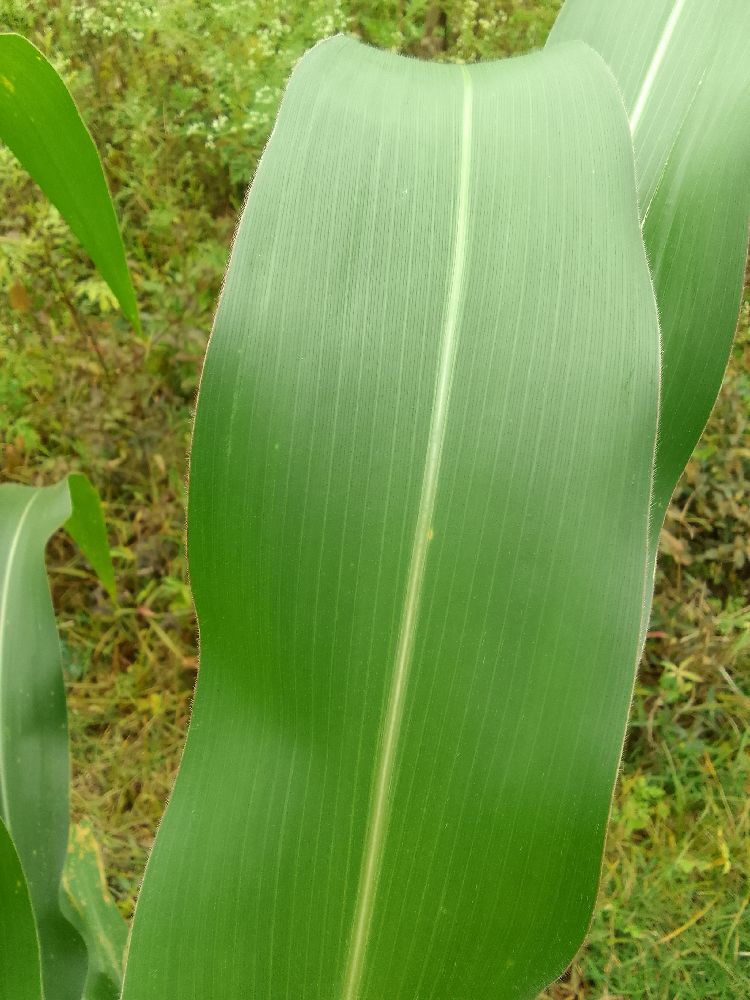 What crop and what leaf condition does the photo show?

maize, healthy
